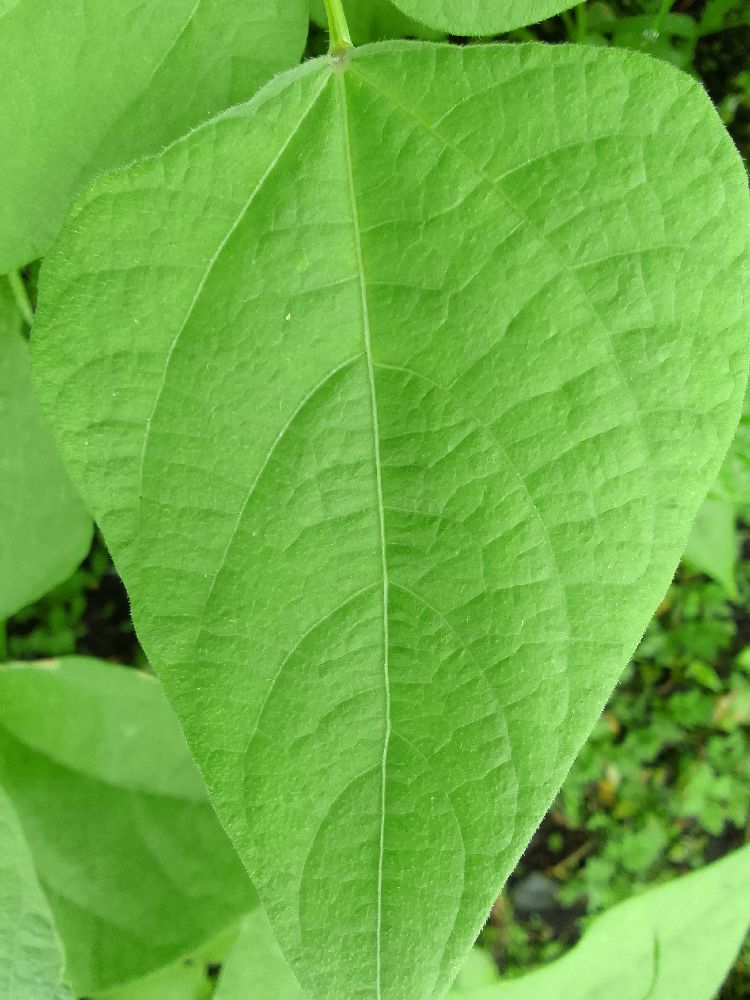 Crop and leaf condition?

common bean, healthy
